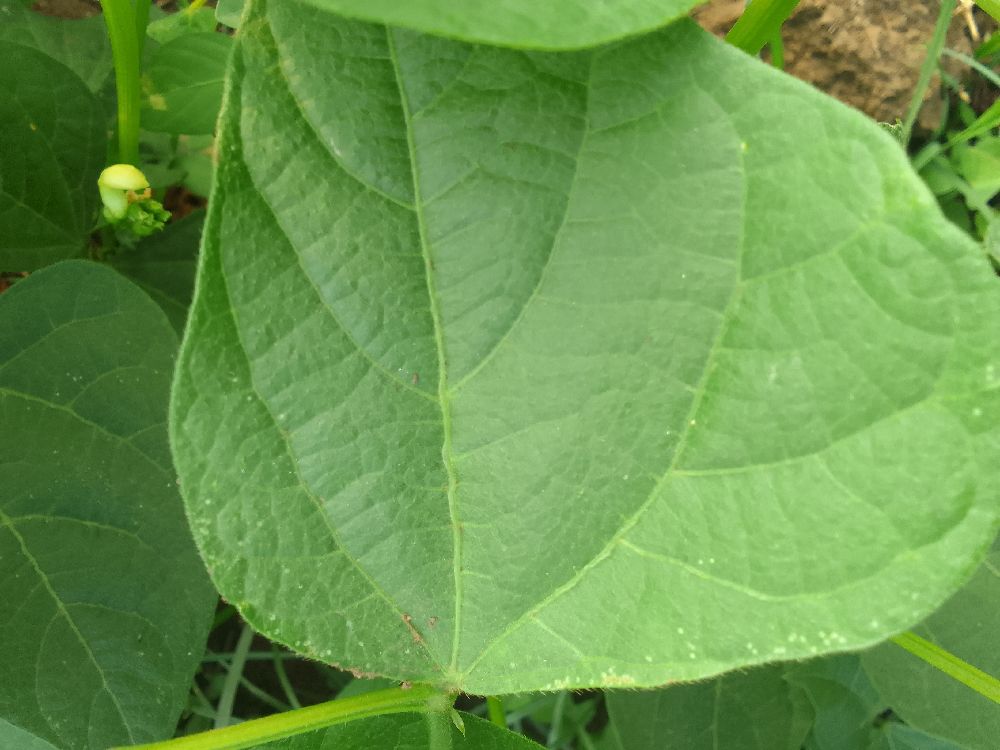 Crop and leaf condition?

common bean, healthy
